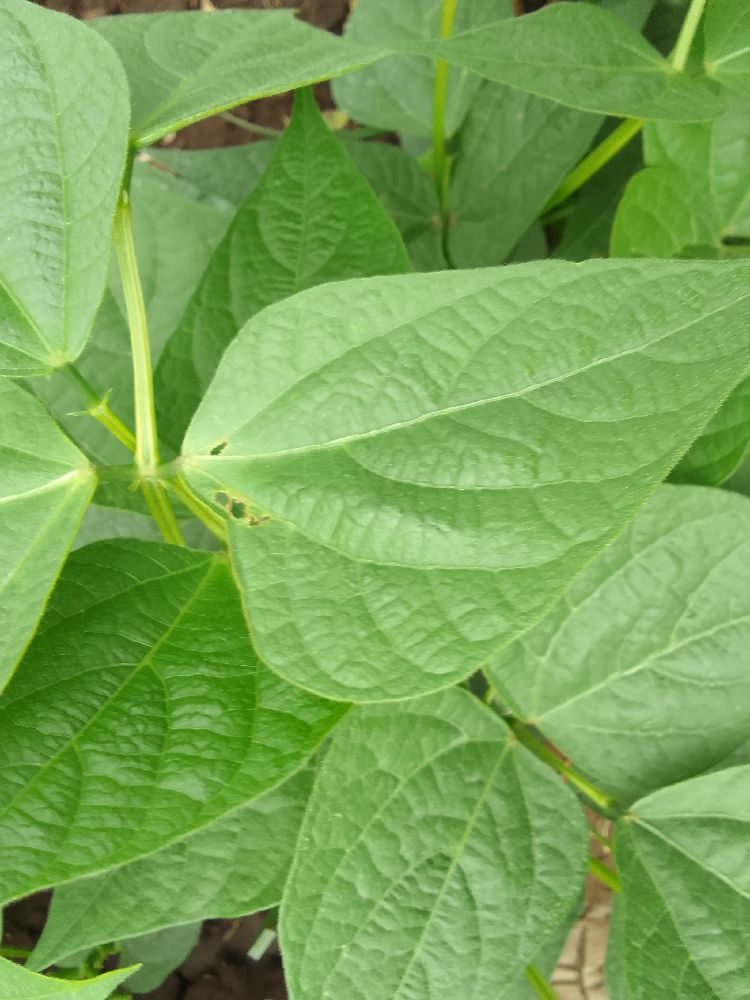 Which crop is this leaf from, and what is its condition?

common bean, healthy
